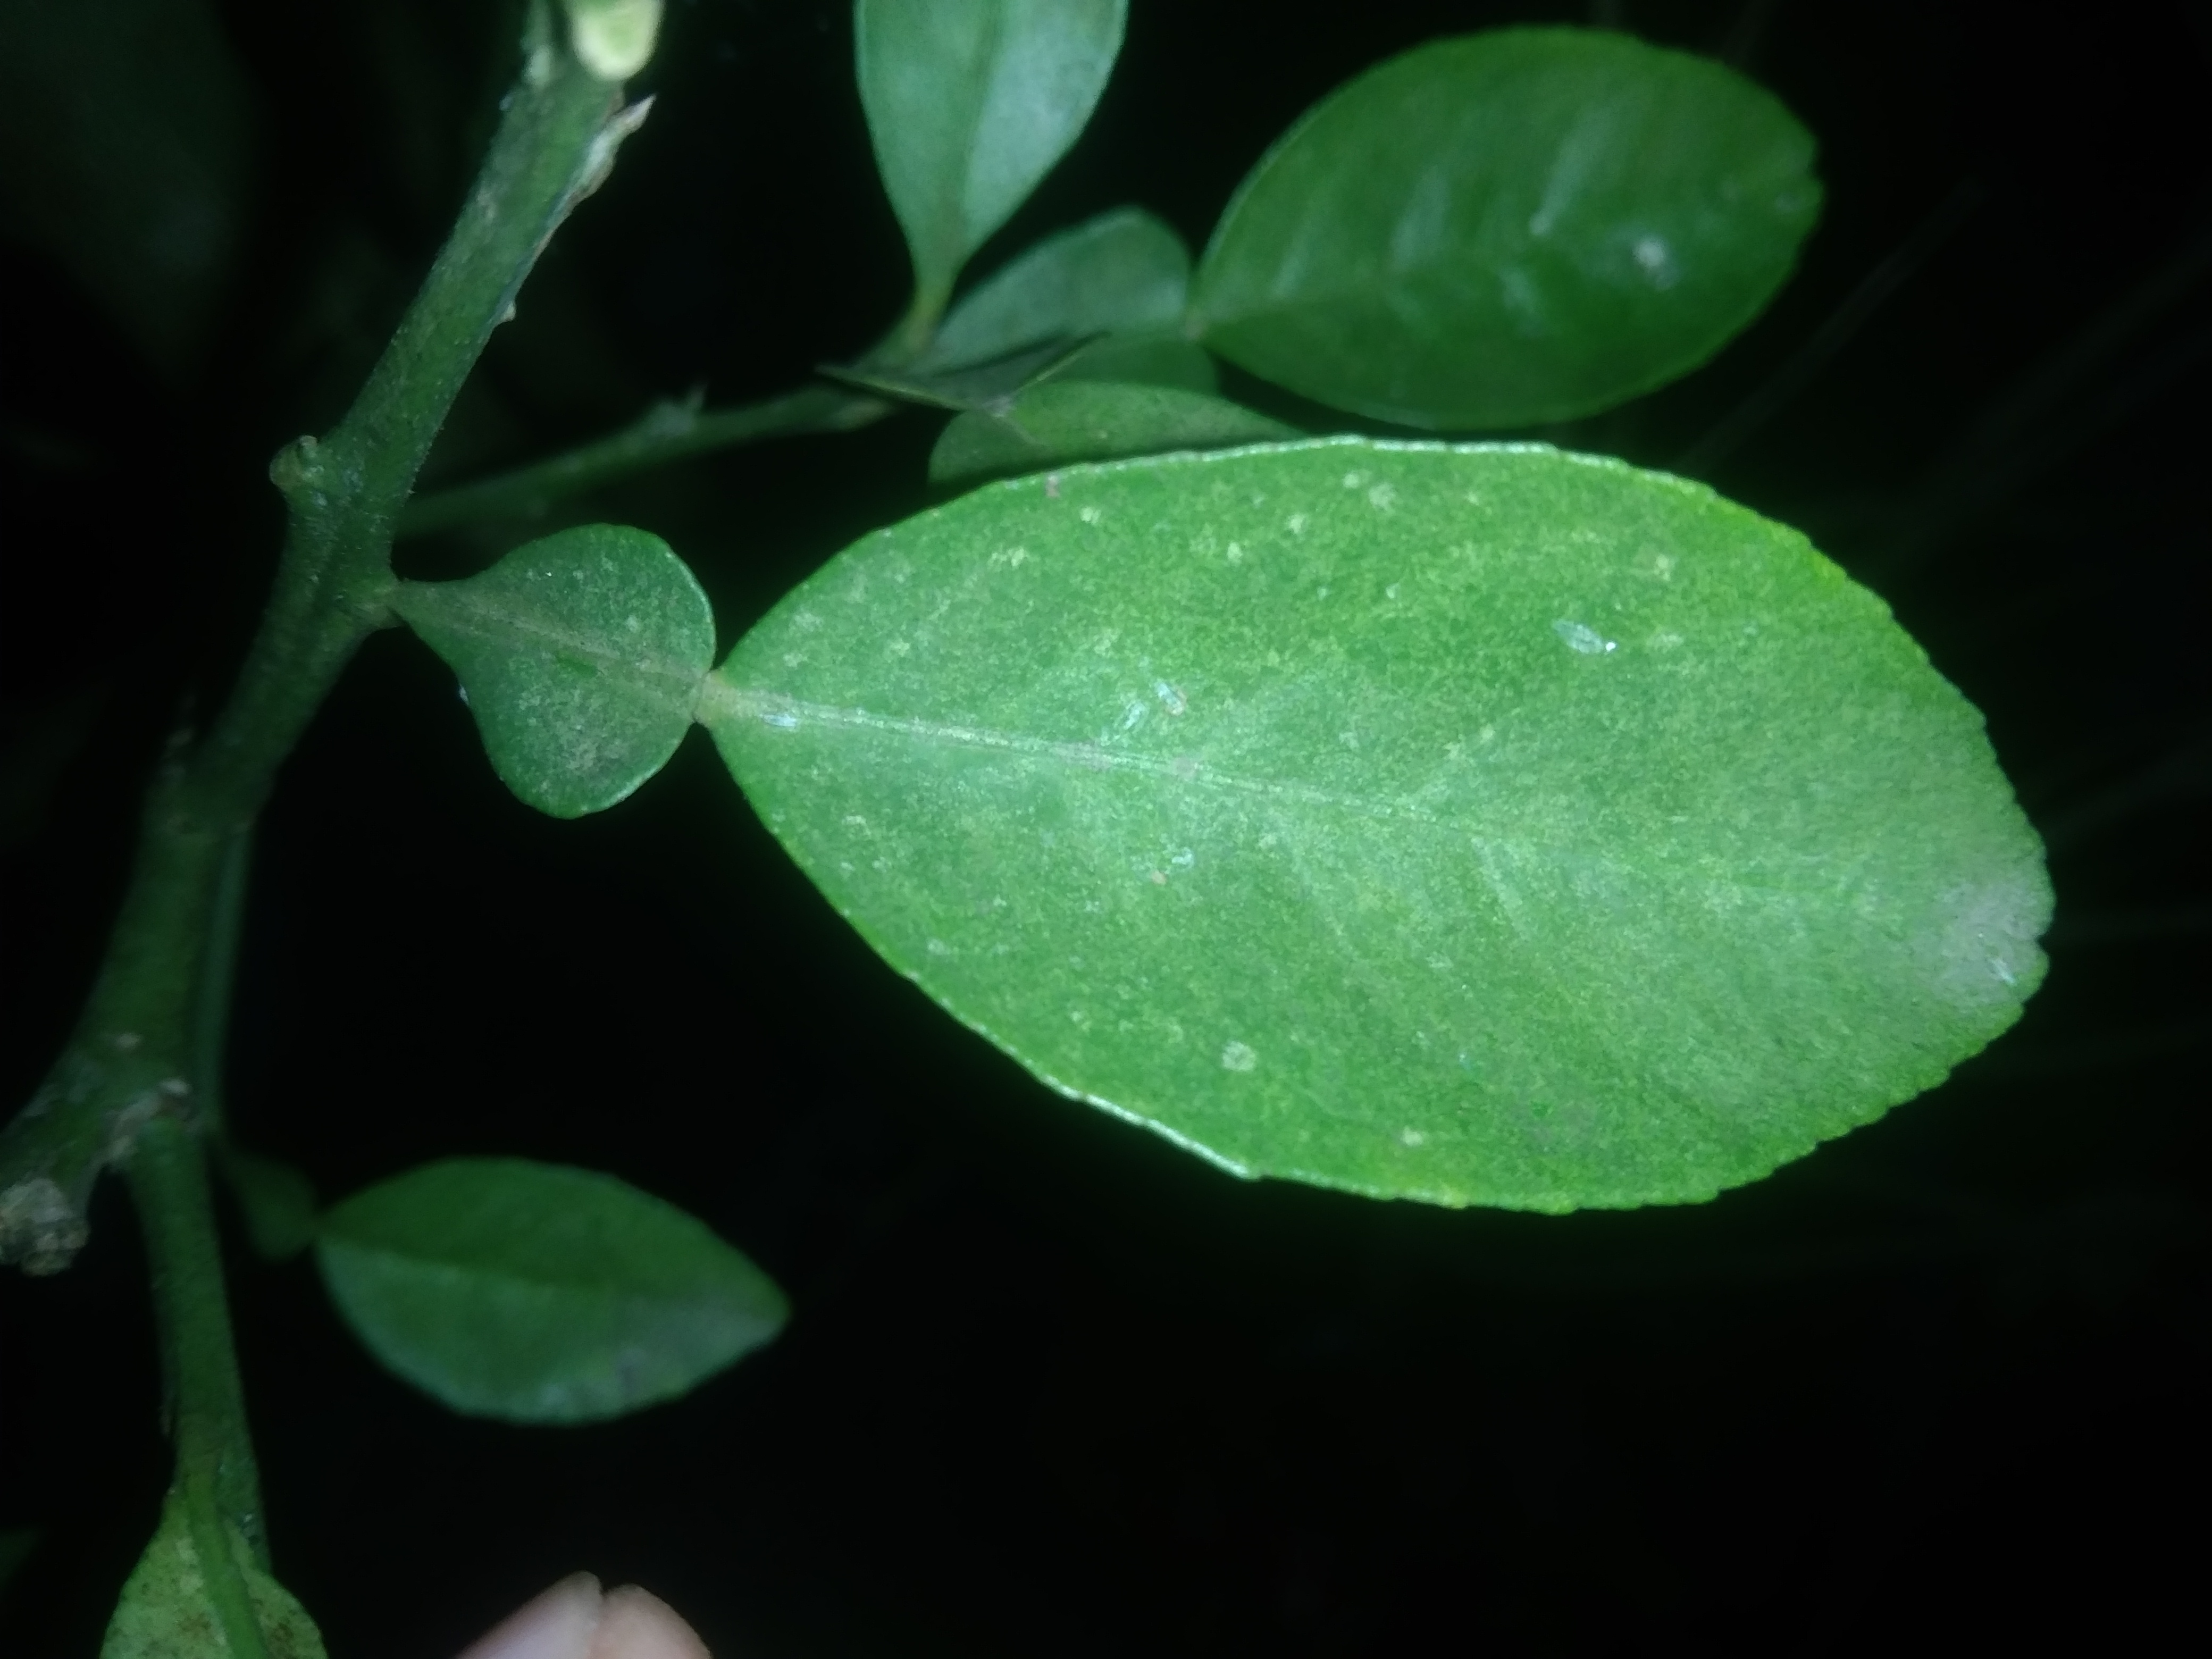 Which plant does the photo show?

lemon
